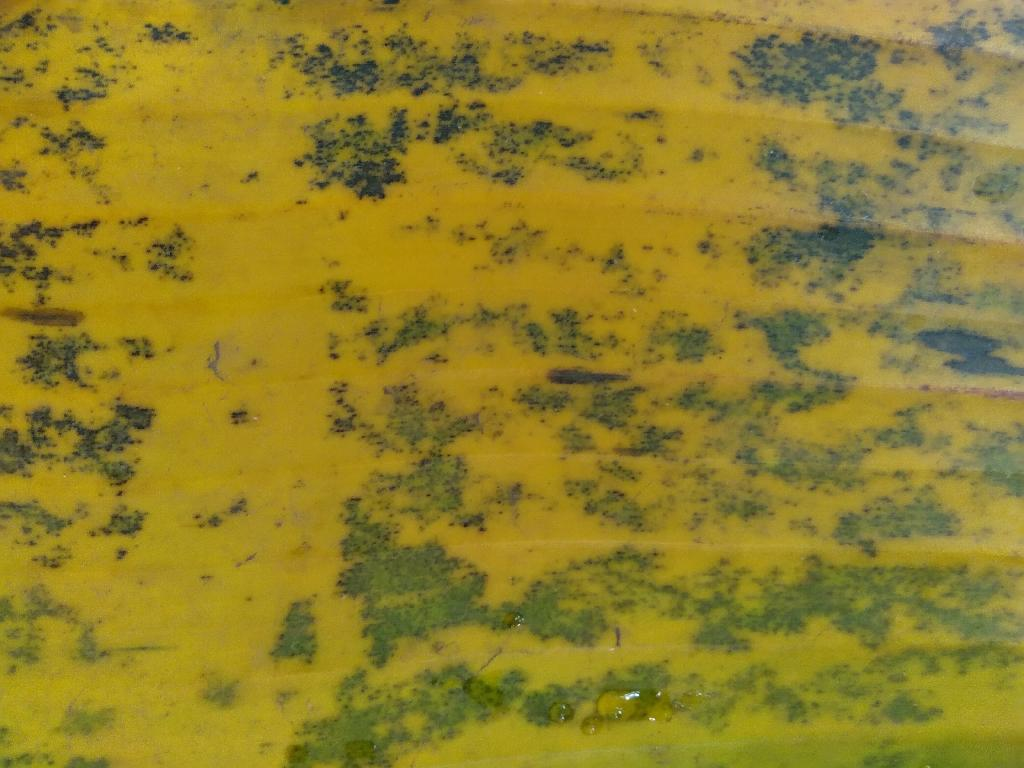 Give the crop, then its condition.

banana, black sigatoka
